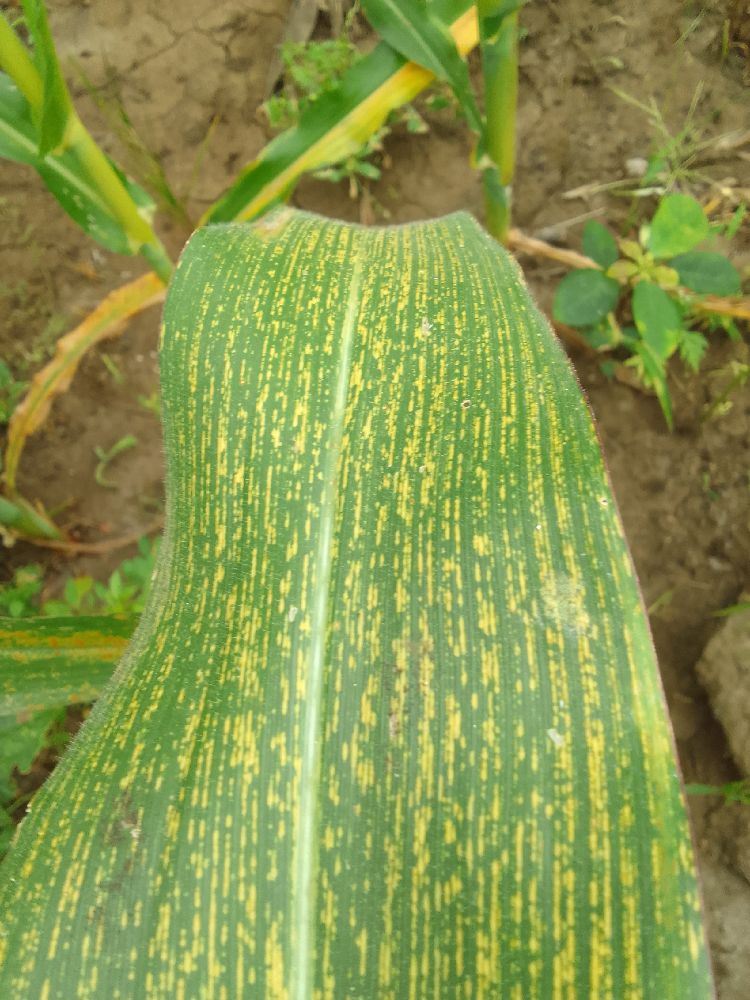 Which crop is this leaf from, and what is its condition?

maize, maize streak virus
